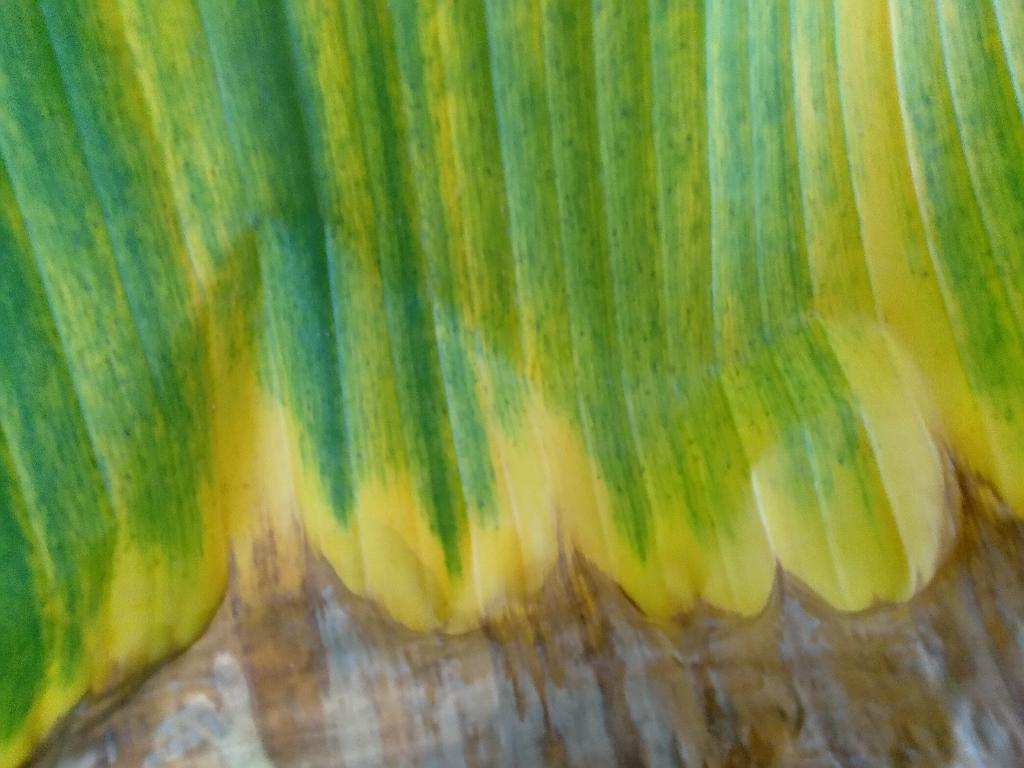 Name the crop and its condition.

banana, fusarium wilt race 1
